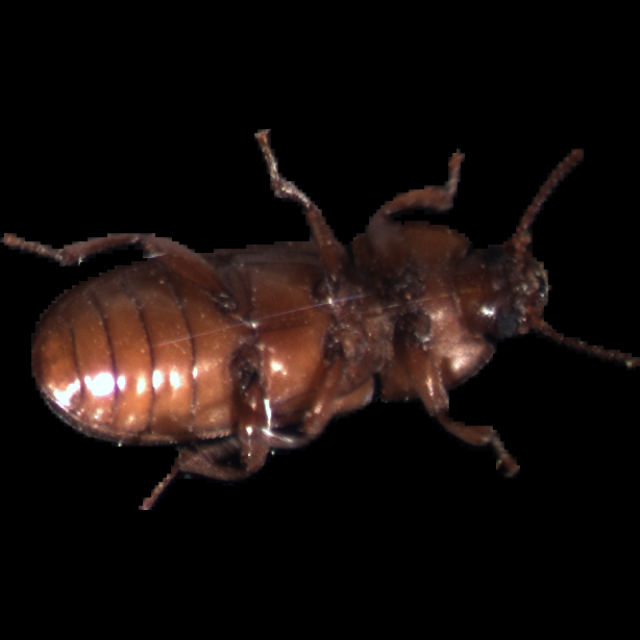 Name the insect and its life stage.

mealworm beetle
